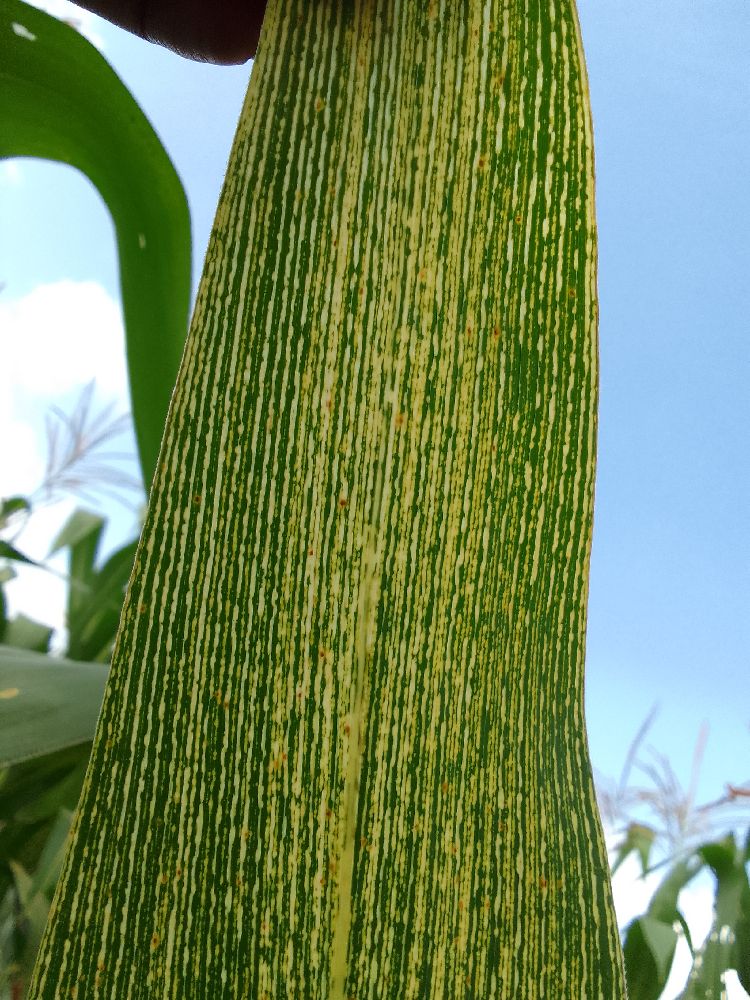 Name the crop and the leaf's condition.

maize, maize streak virus
